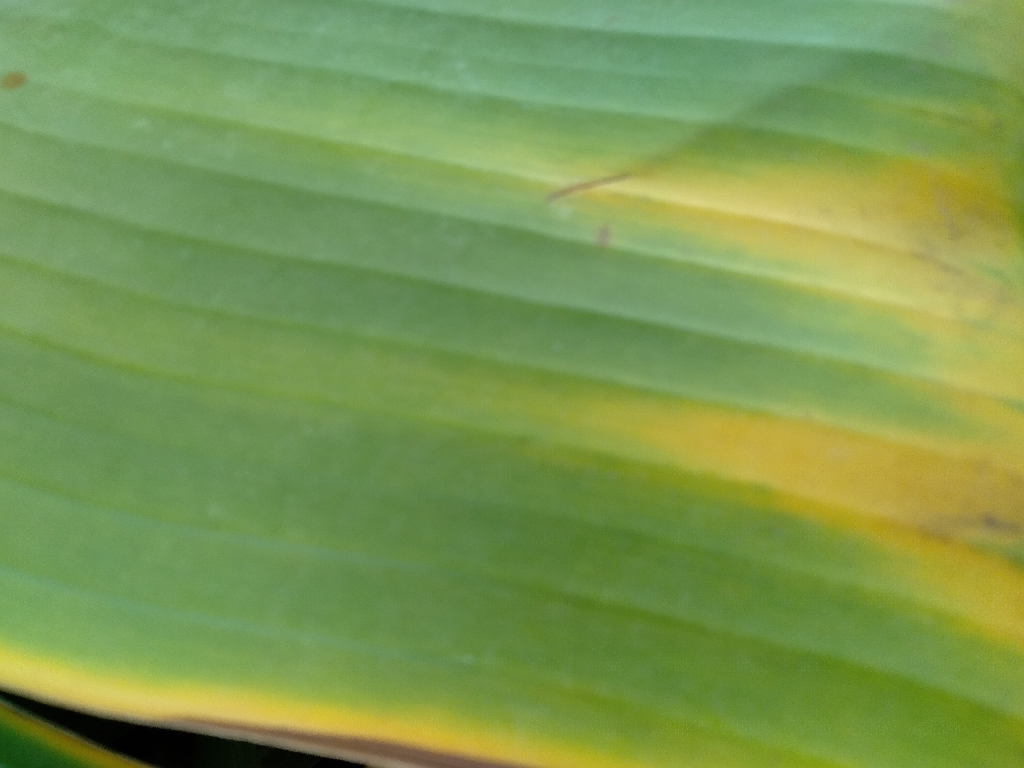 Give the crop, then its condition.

banana, fusarium wilt race 1
